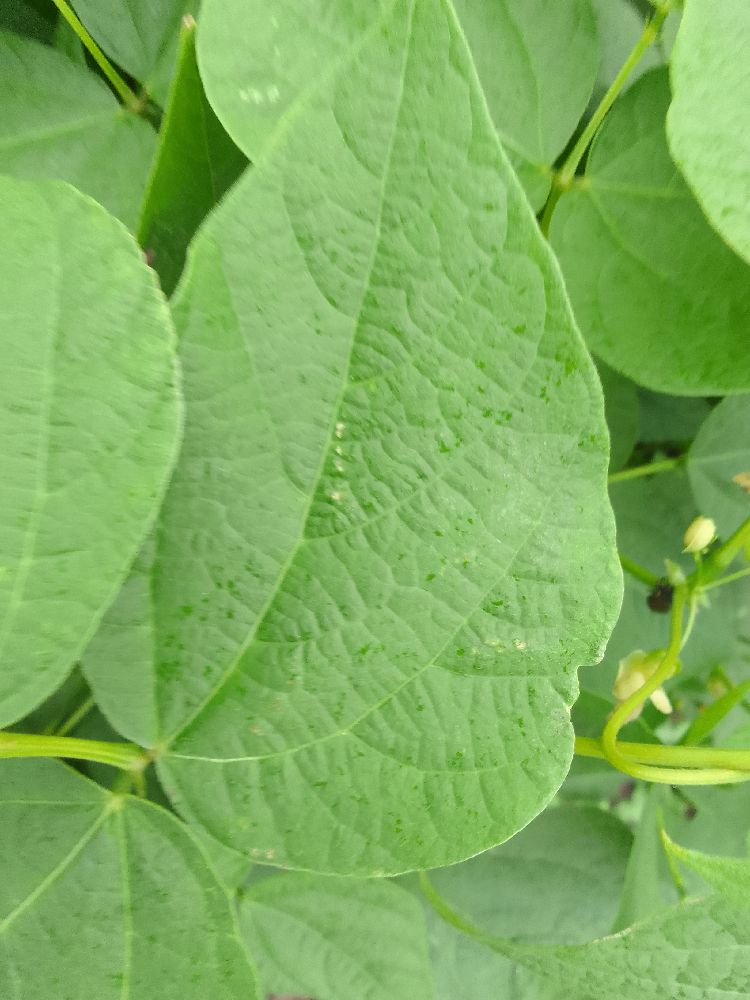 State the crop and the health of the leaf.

common bean, healthy
